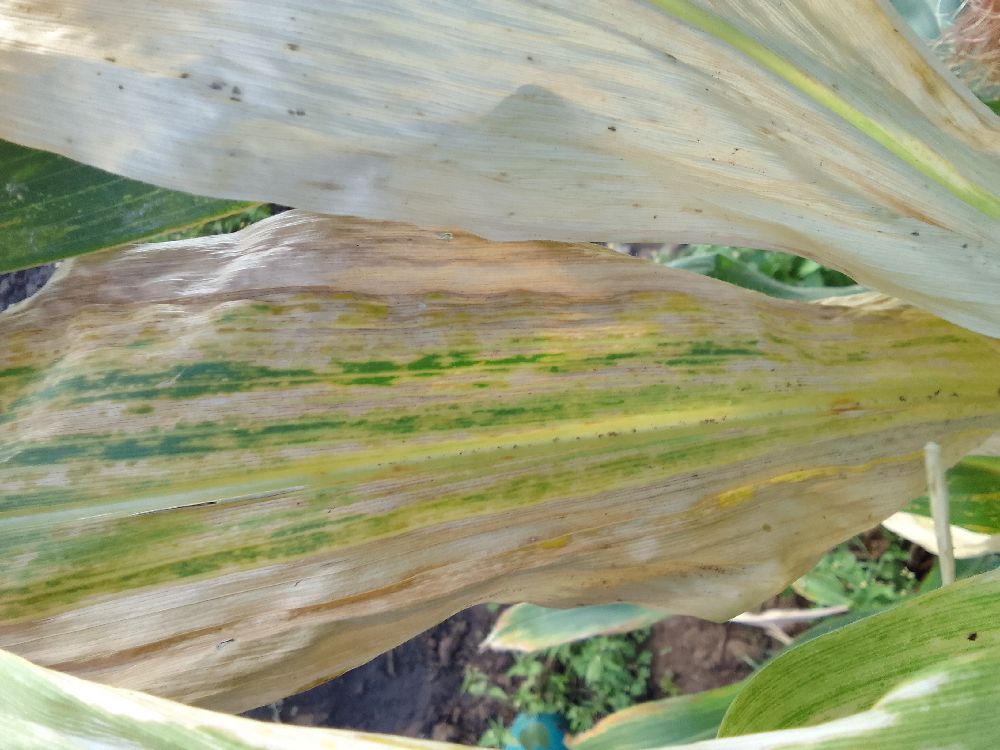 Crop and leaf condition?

maize, maize lethal necrosis
